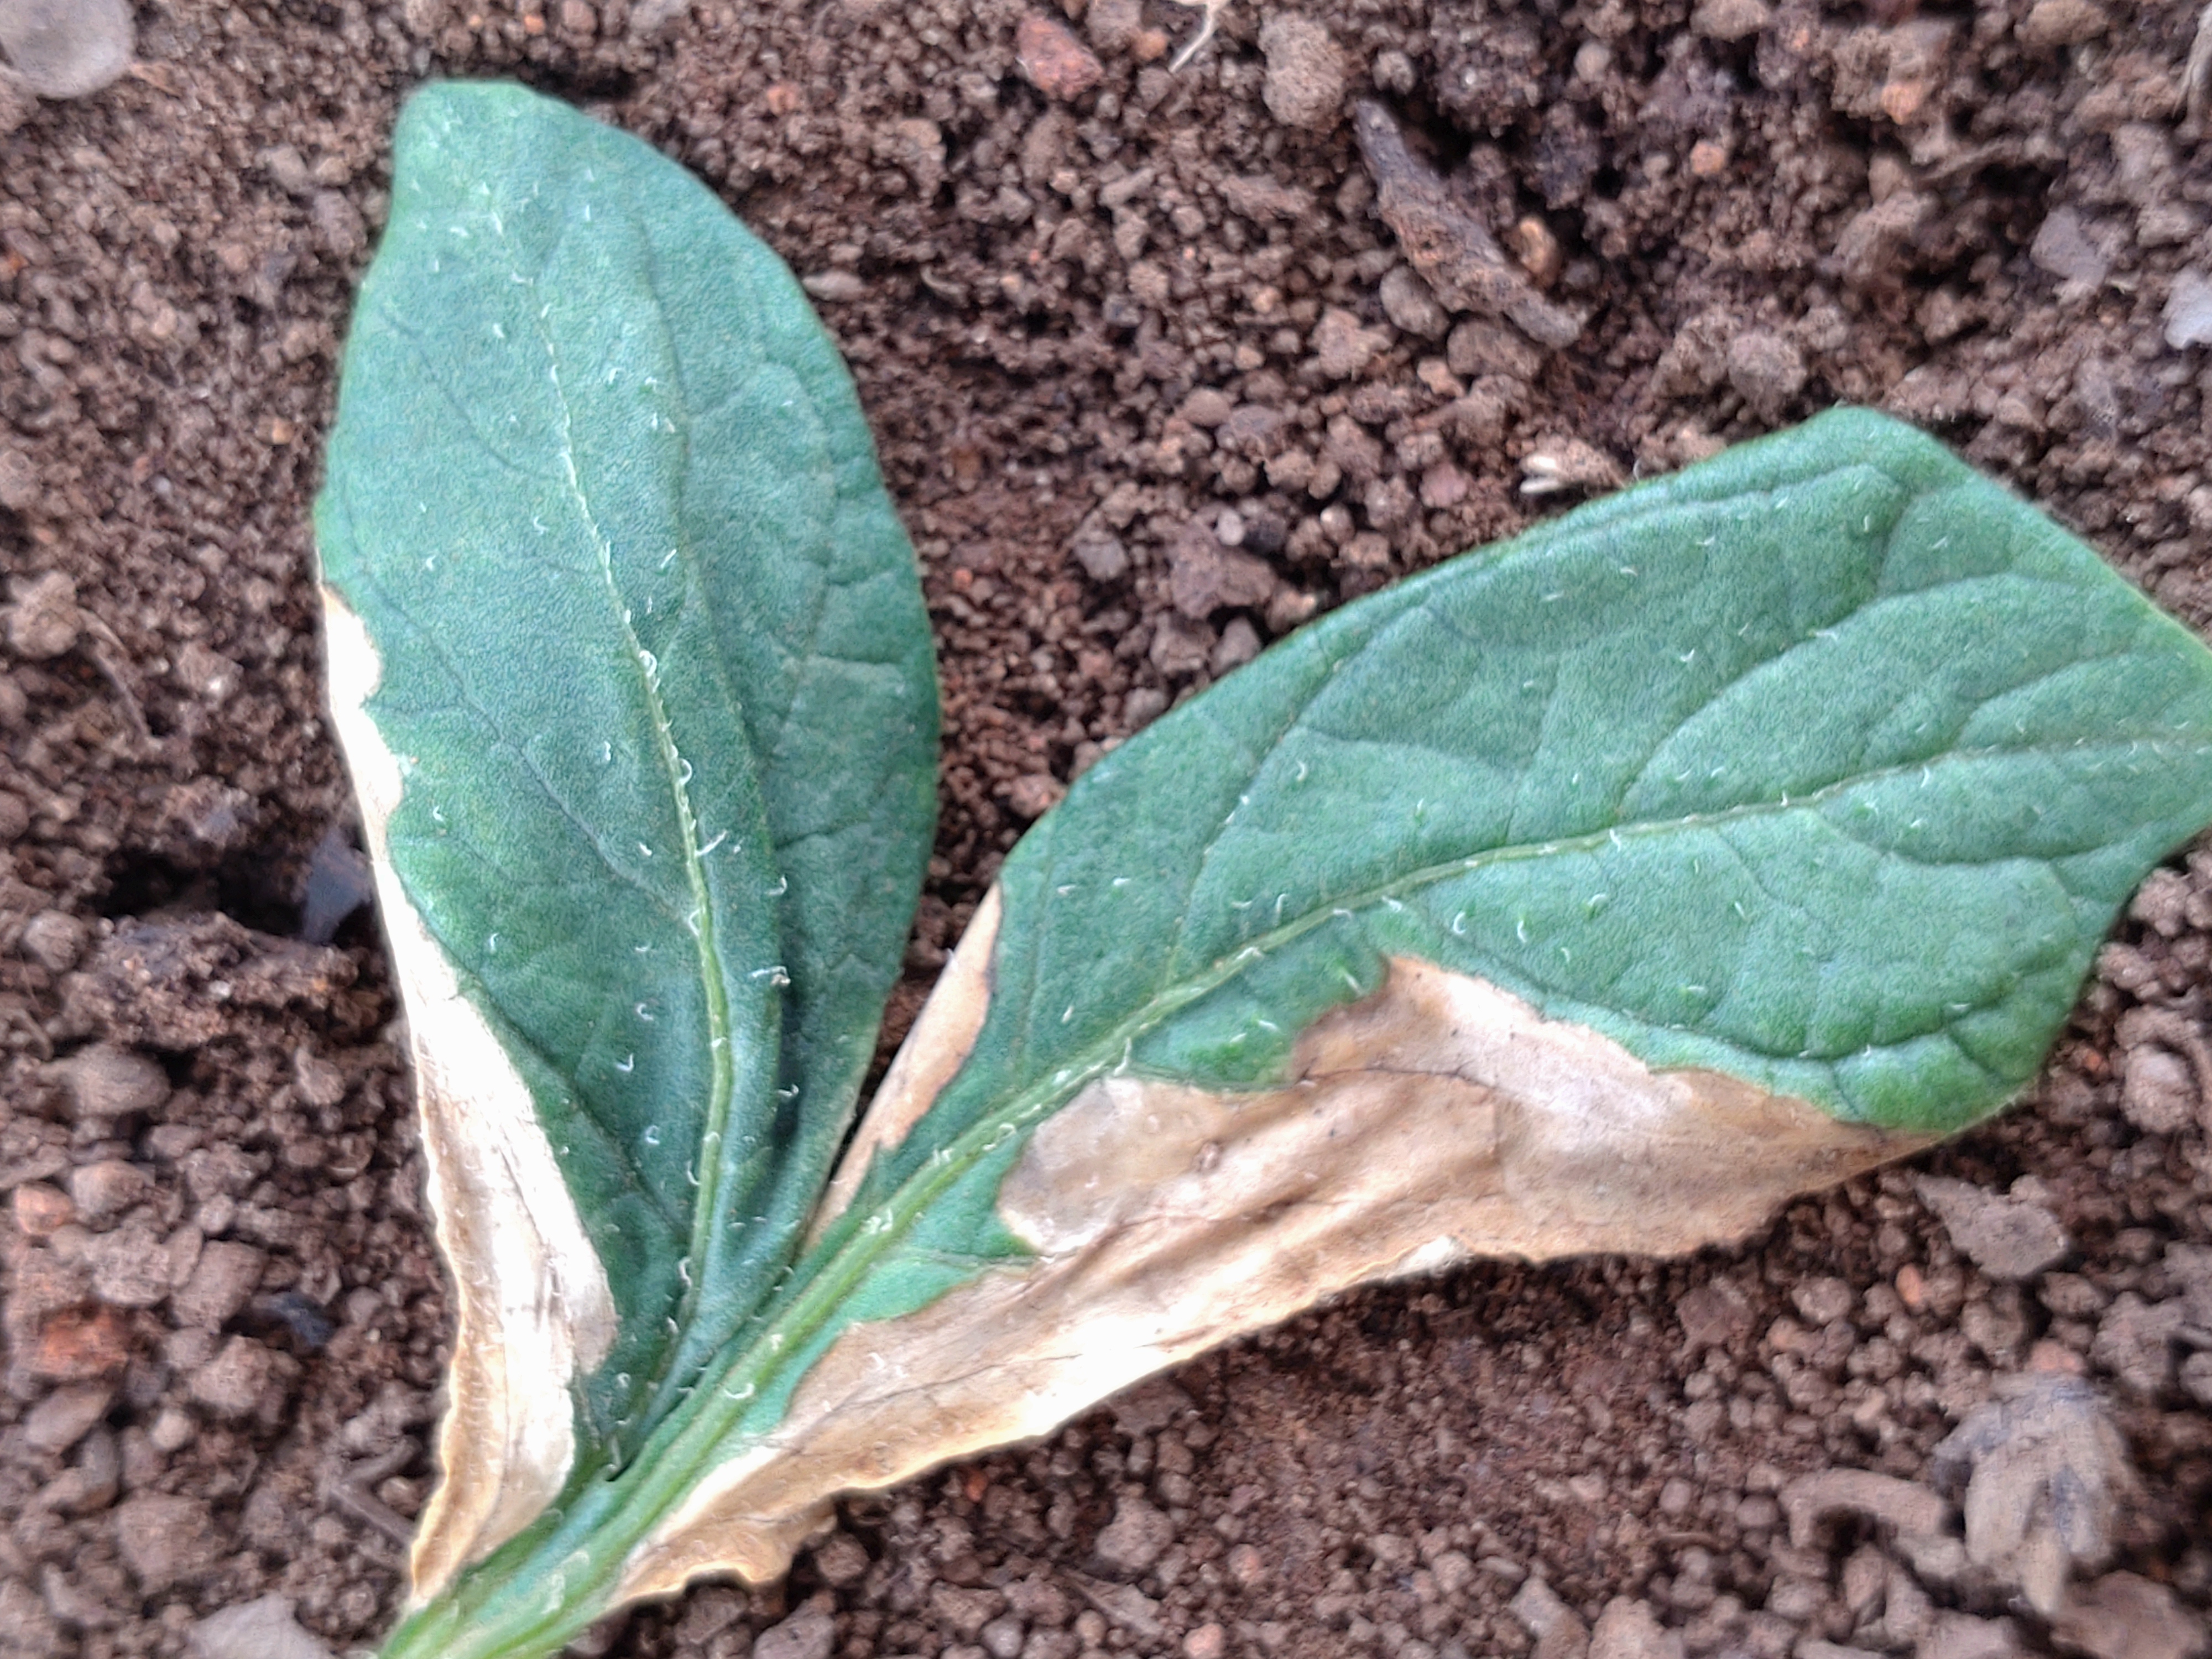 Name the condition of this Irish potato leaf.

early blight
